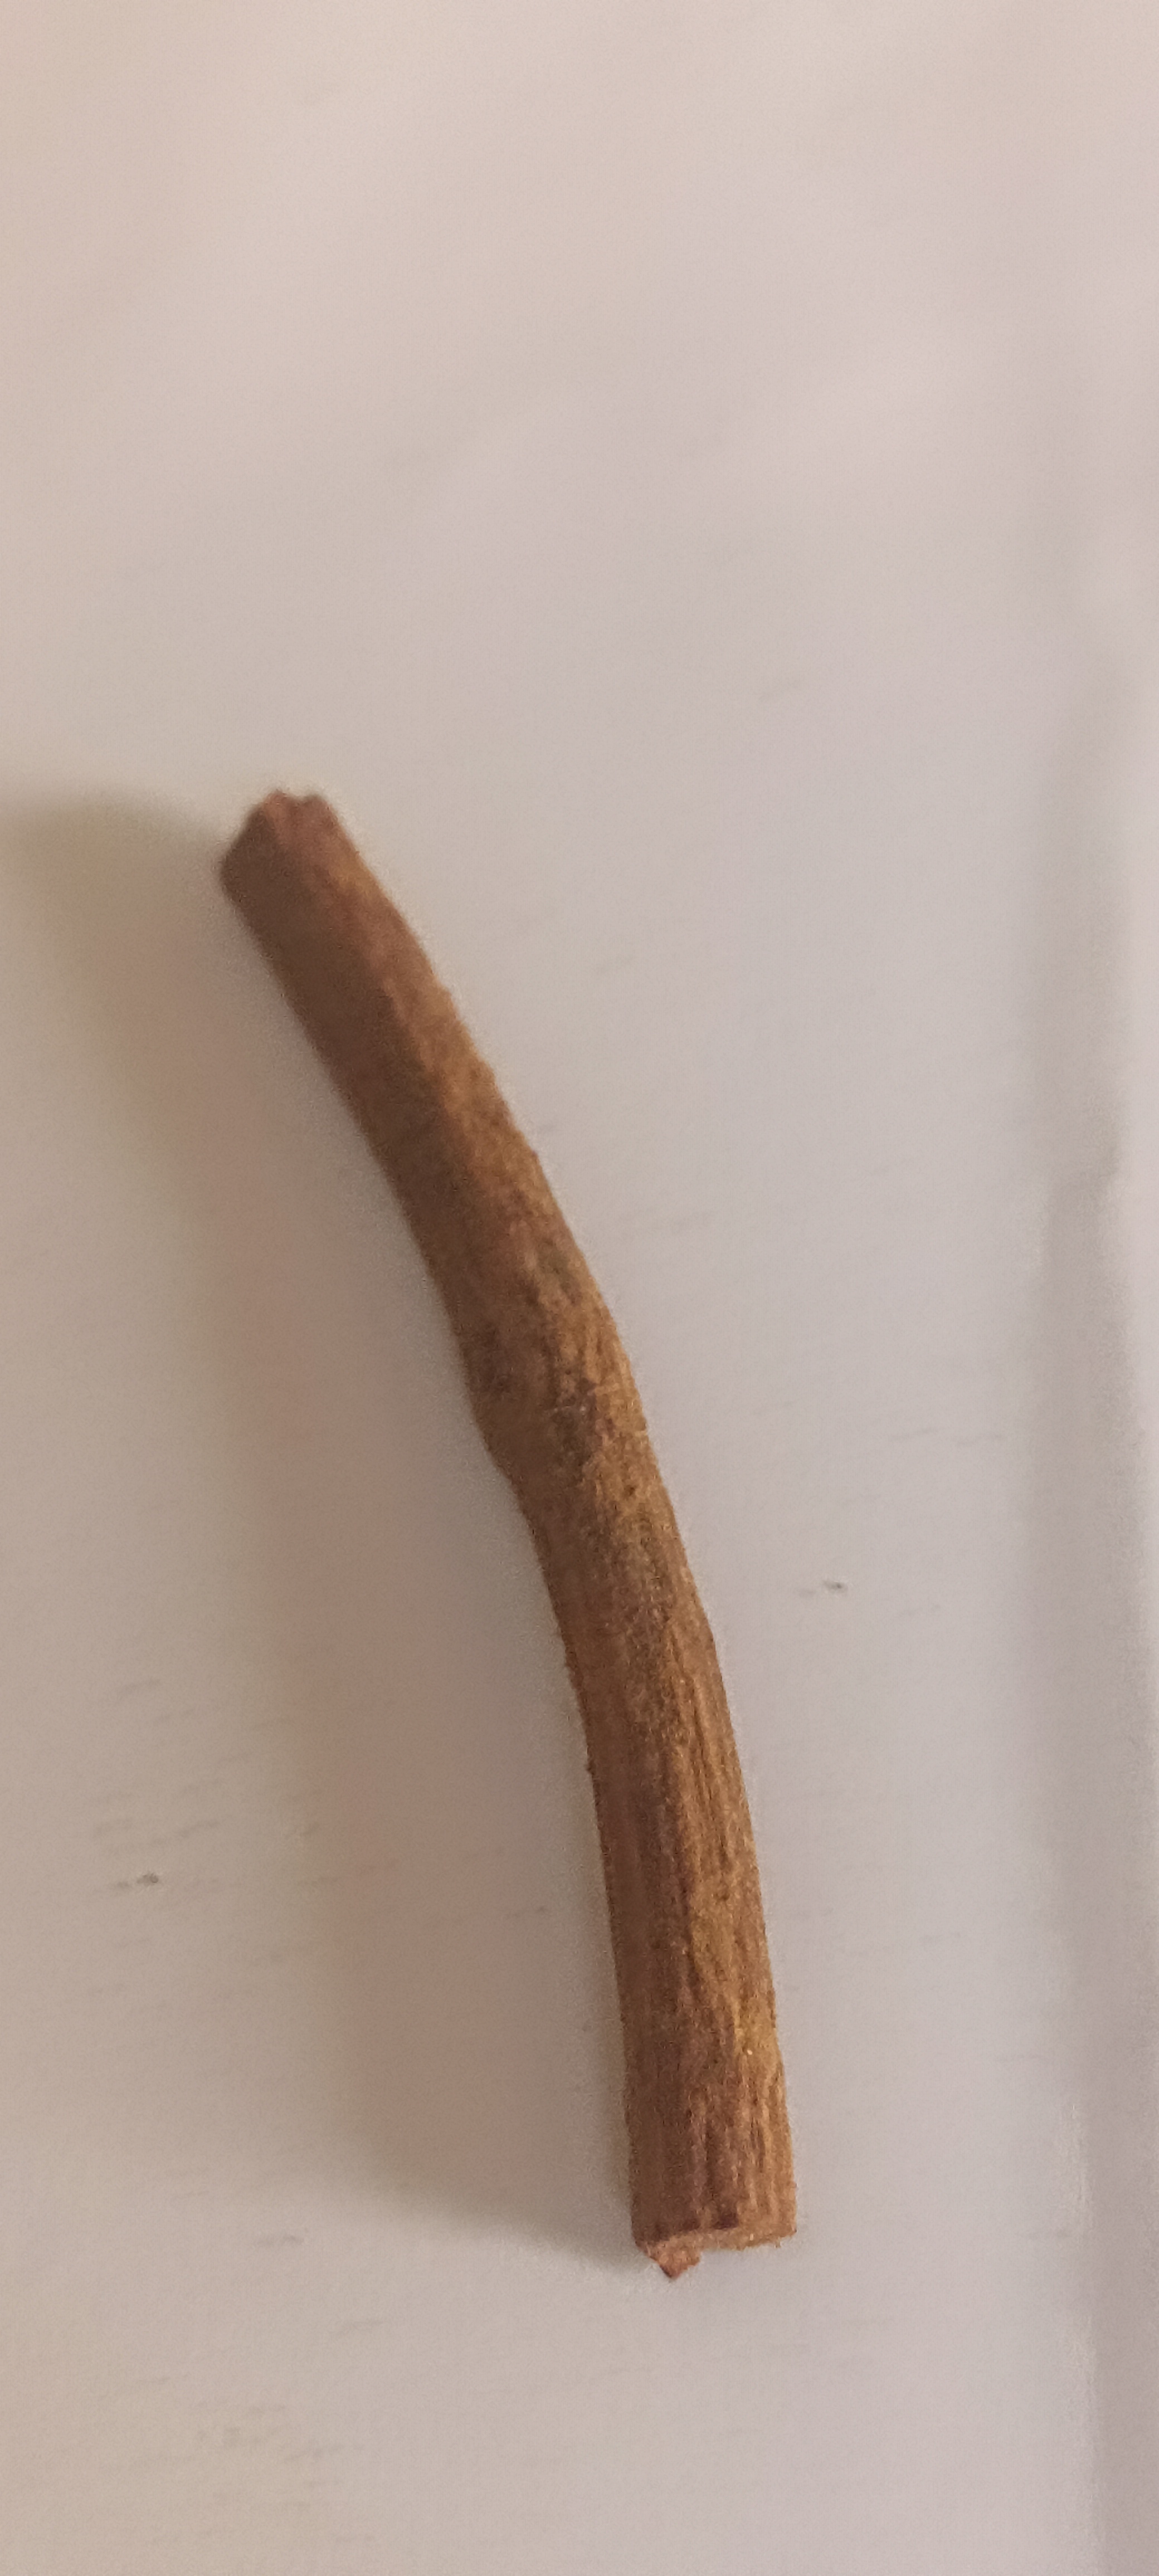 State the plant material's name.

manjistha
